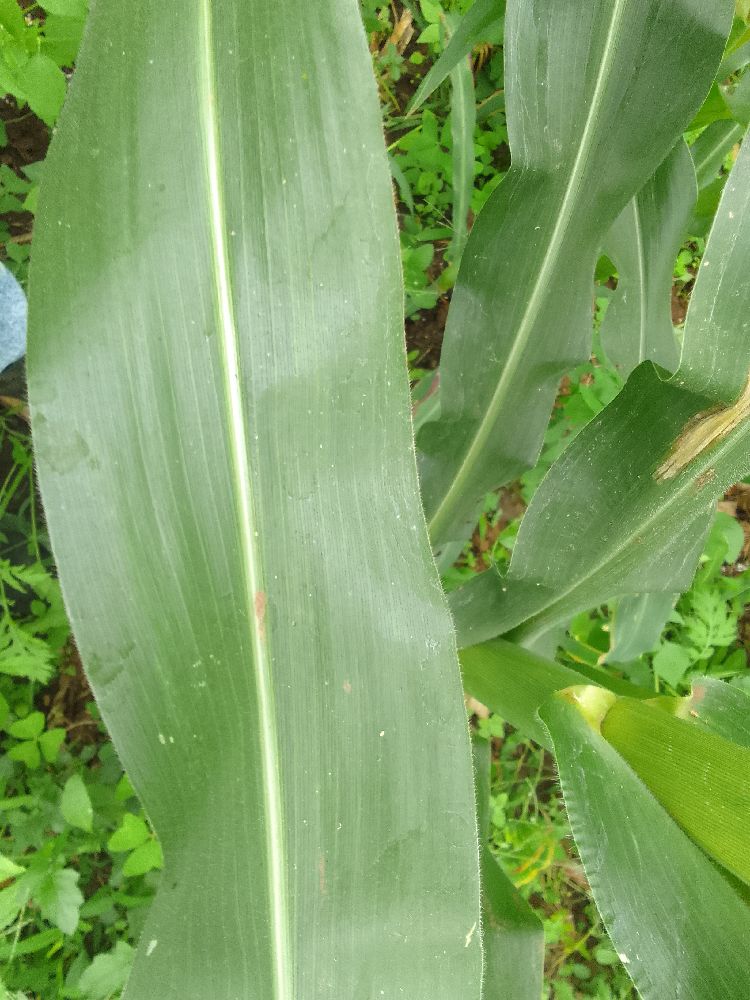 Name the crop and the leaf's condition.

maize, healthy
